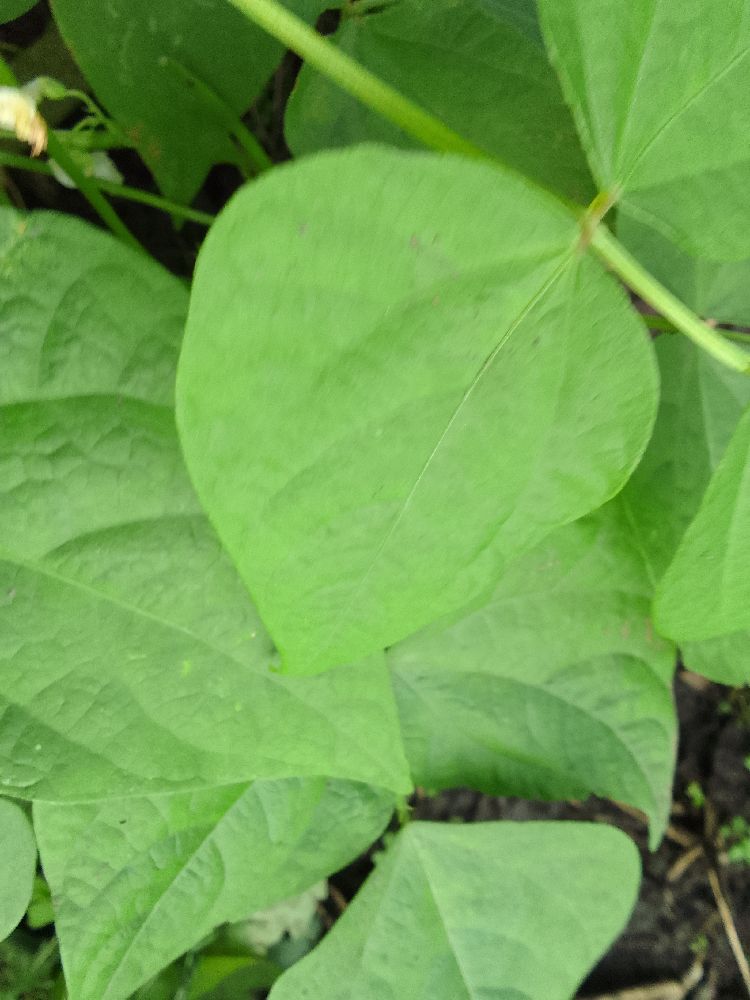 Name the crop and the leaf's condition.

common bean, healthy
